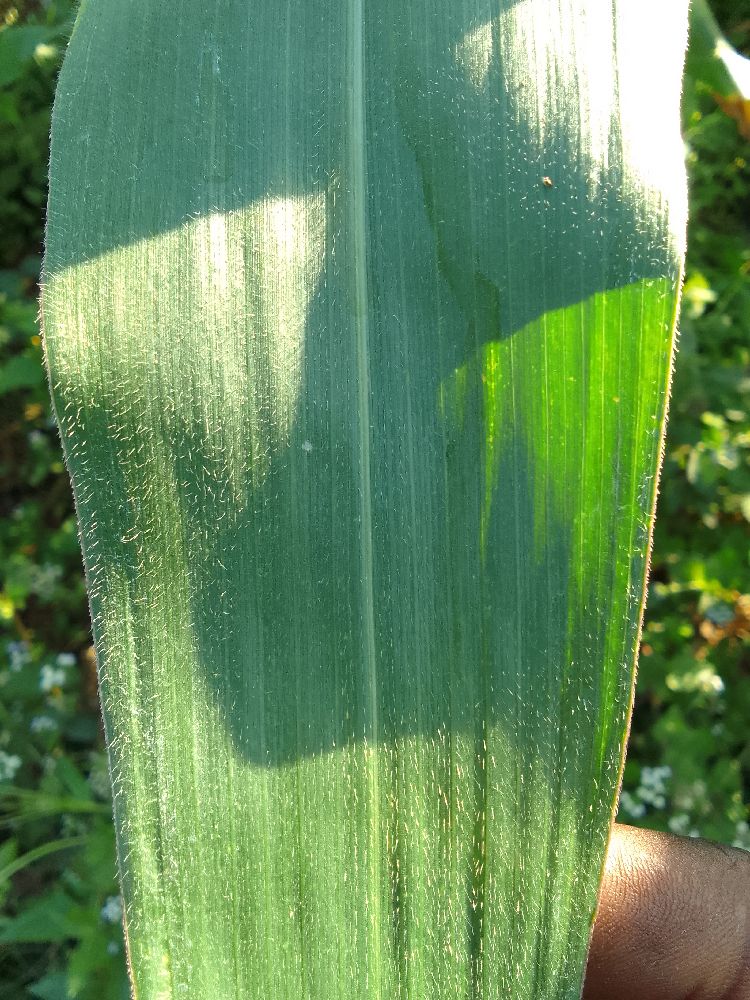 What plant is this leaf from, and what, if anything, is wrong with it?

maize, healthy
